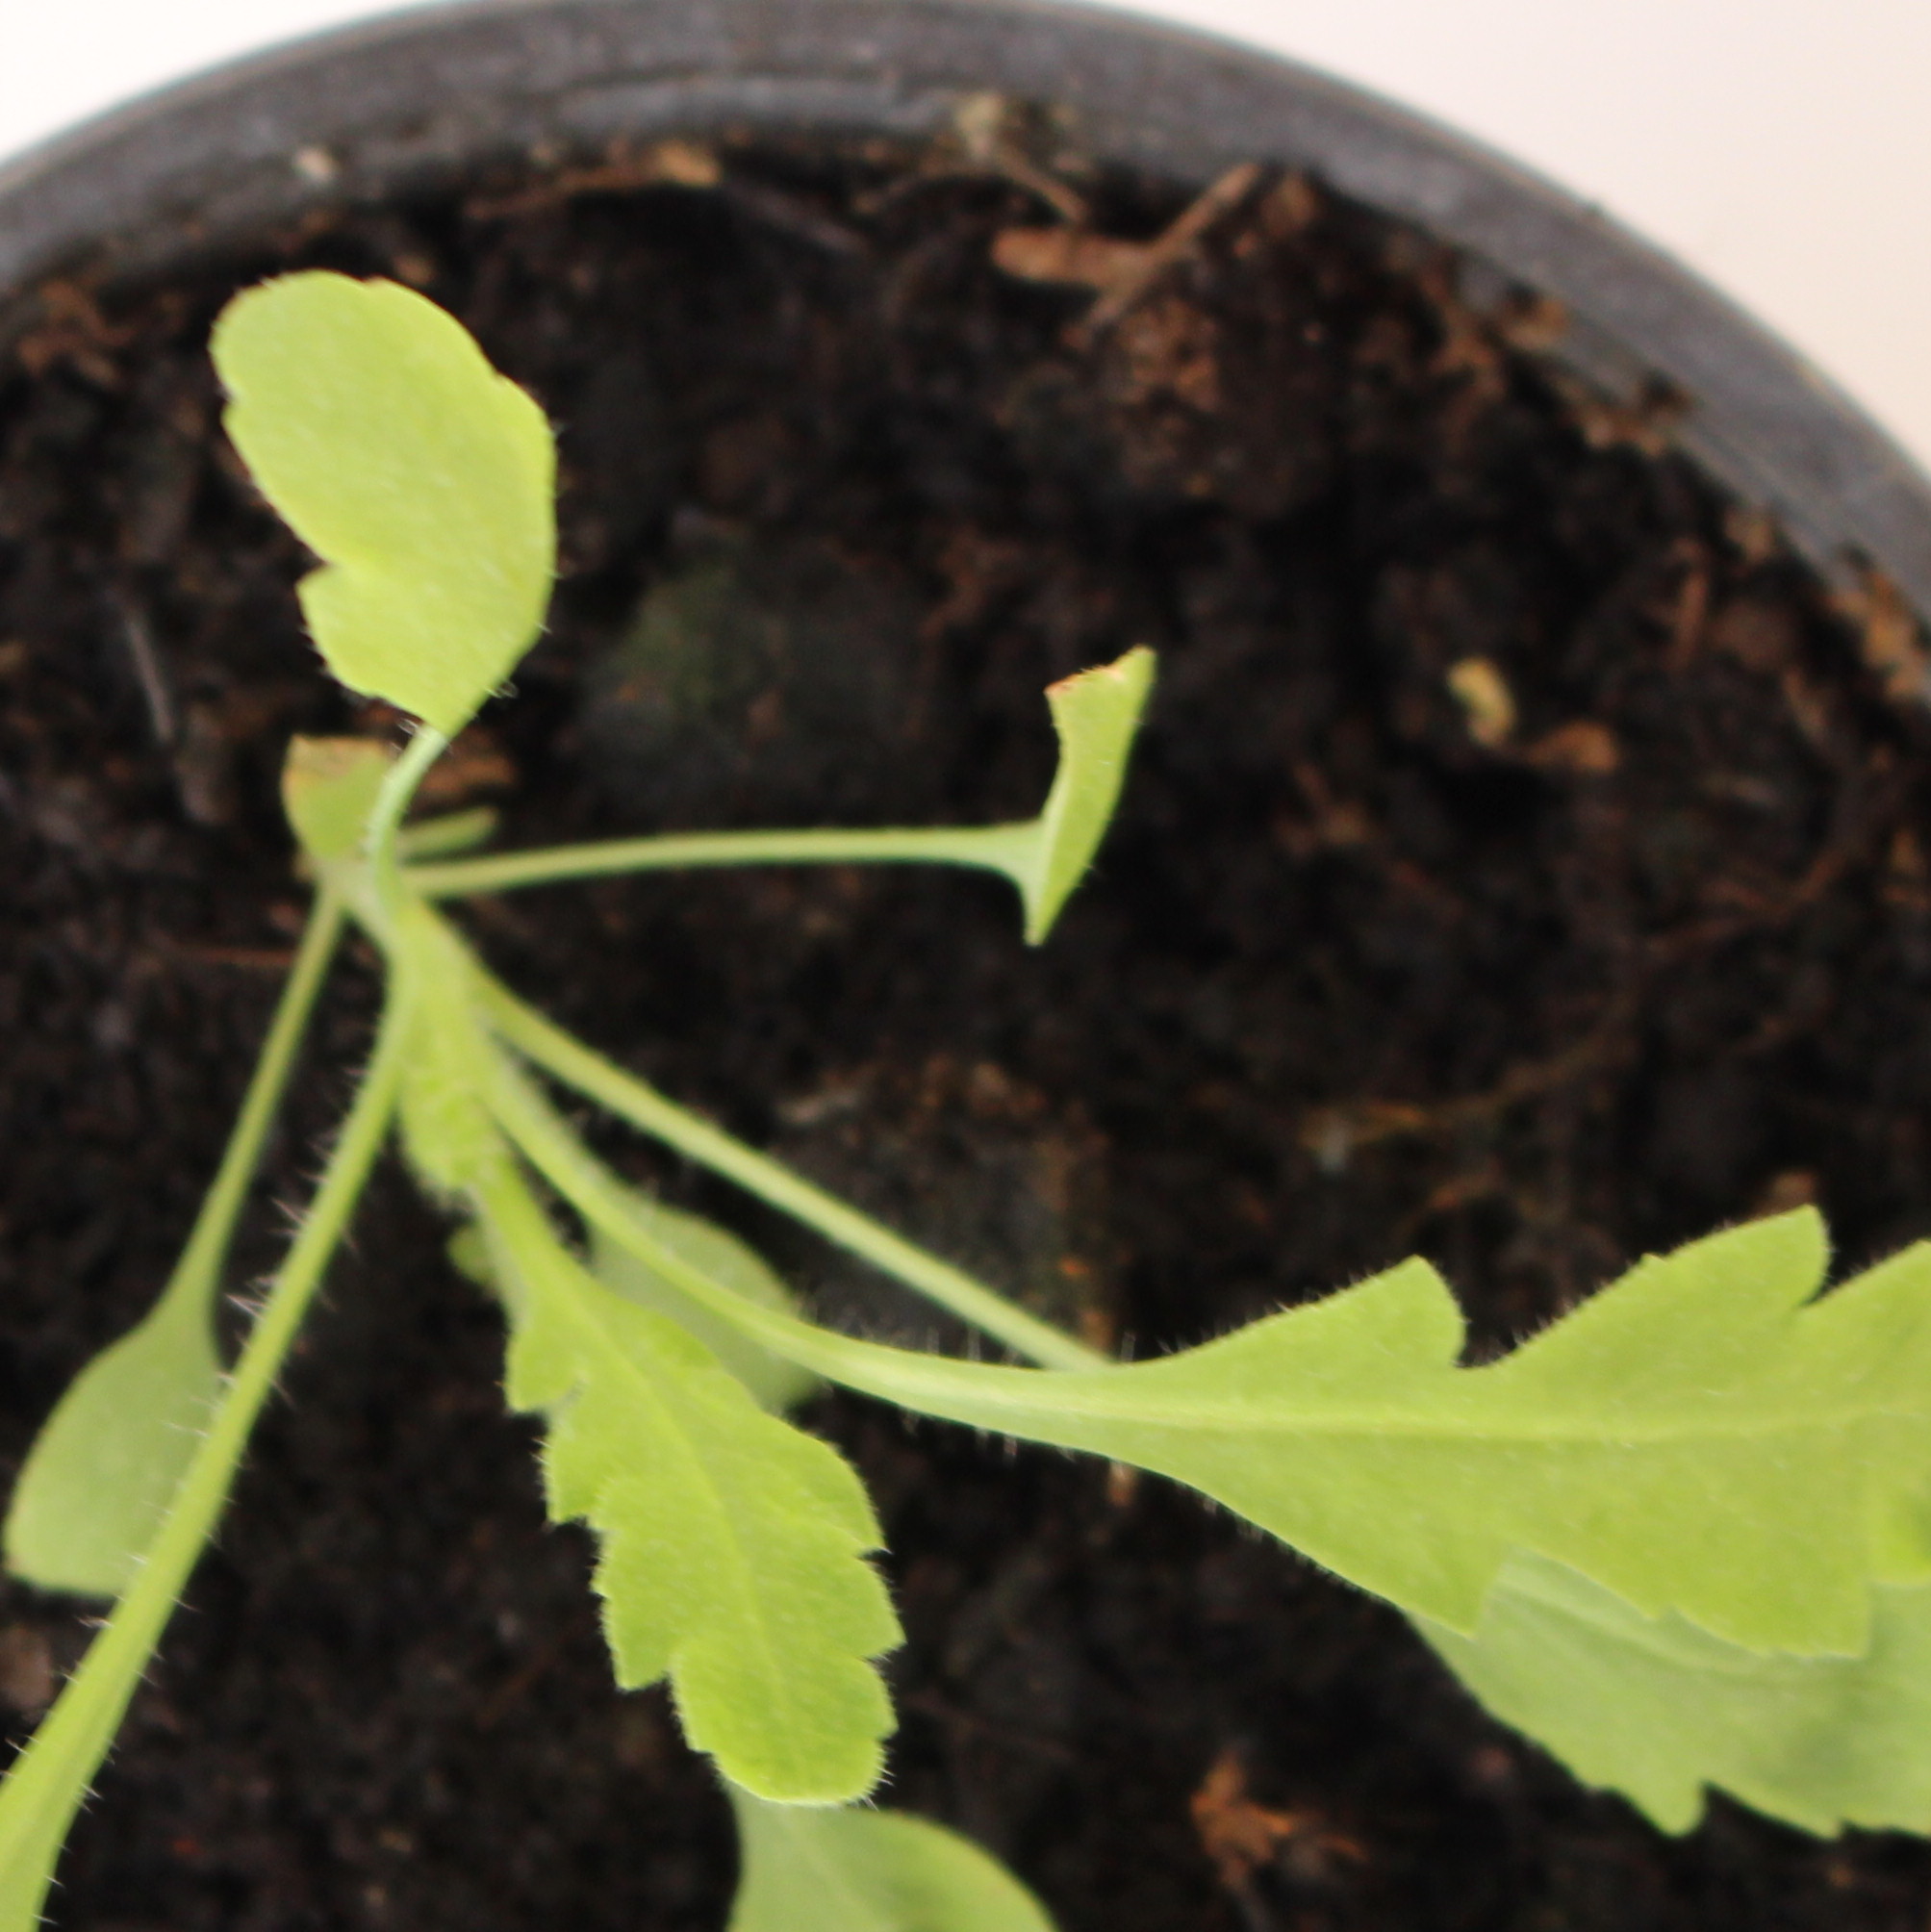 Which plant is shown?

Papaver rhoeas
